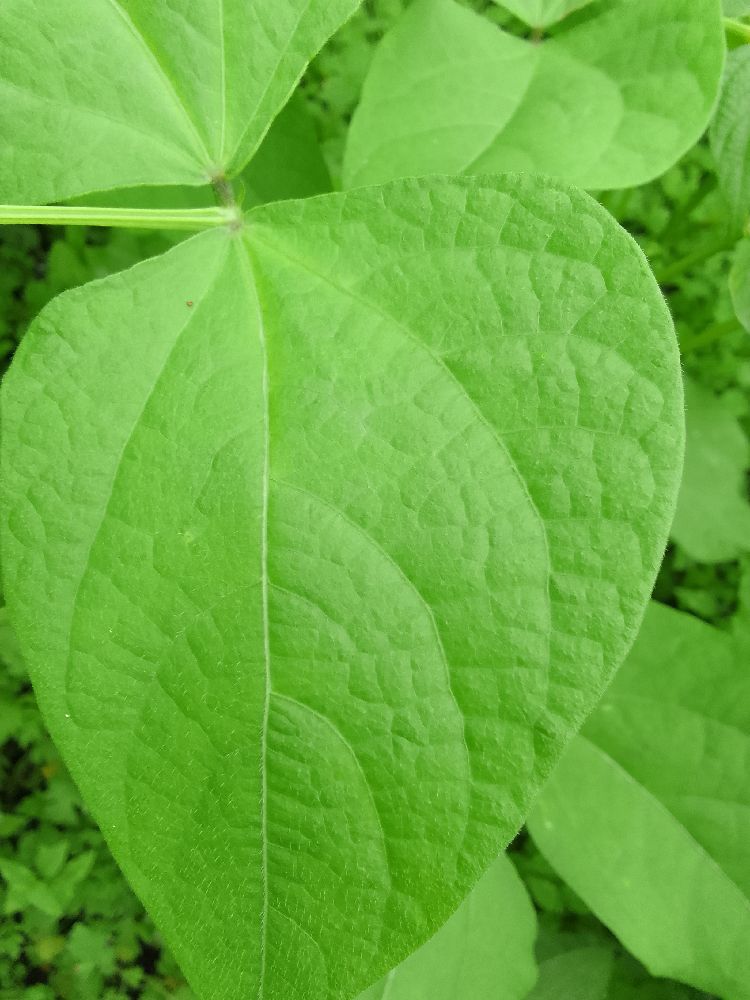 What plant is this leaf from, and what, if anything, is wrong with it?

common bean, healthy
